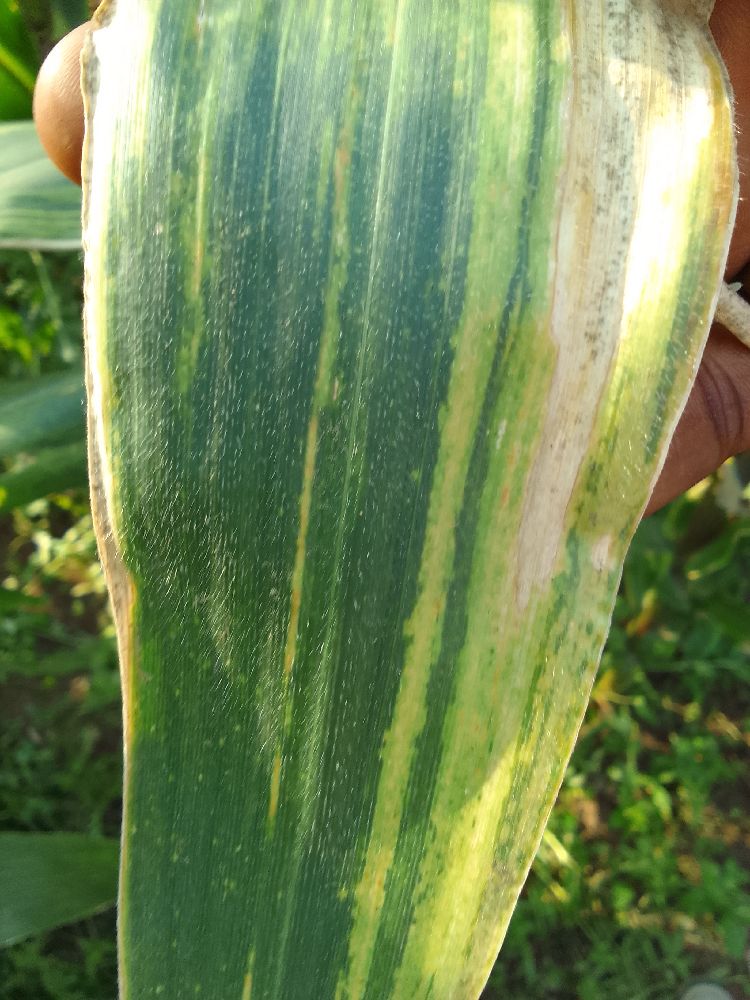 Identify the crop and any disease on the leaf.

maize, maize lethal necrosis
